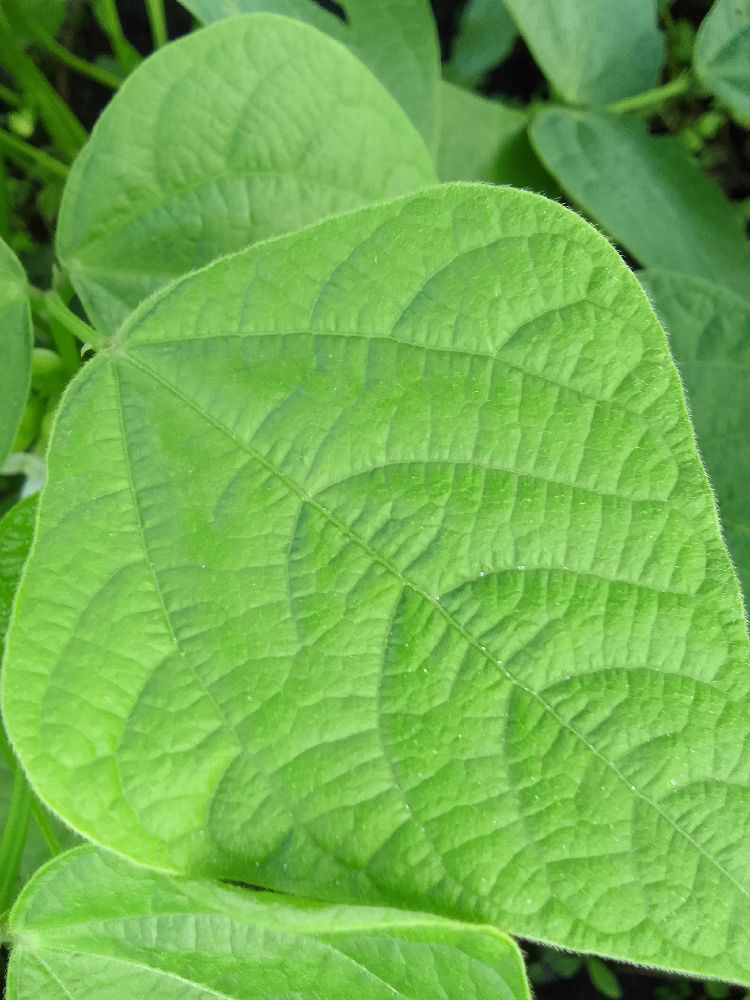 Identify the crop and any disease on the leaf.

common bean, healthy
